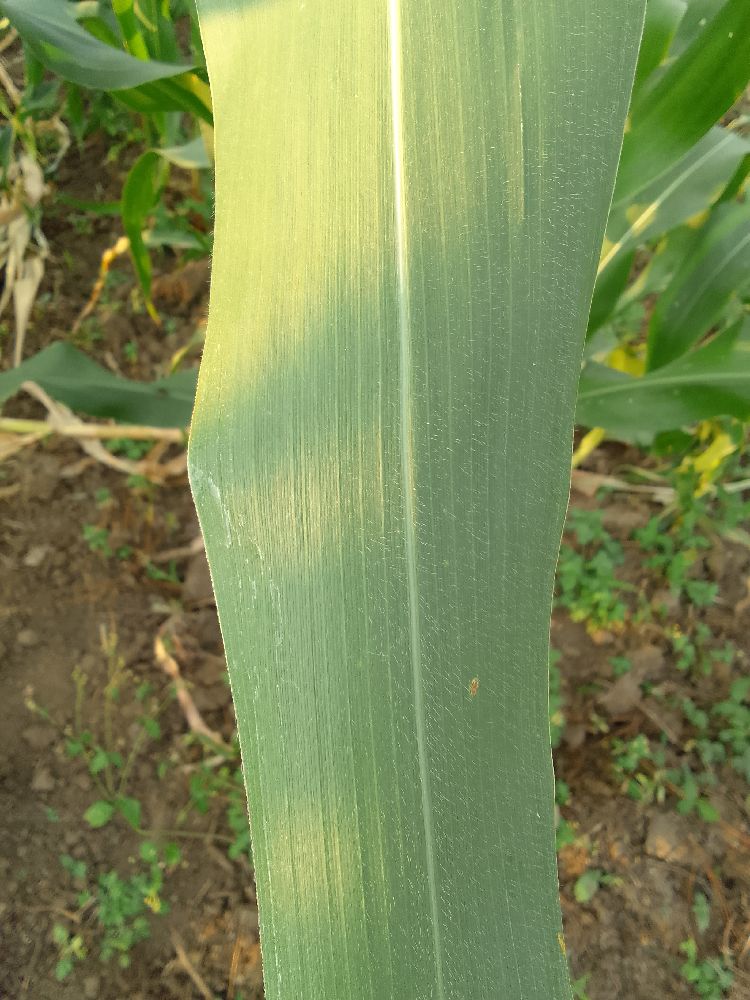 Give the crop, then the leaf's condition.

maize, healthy
